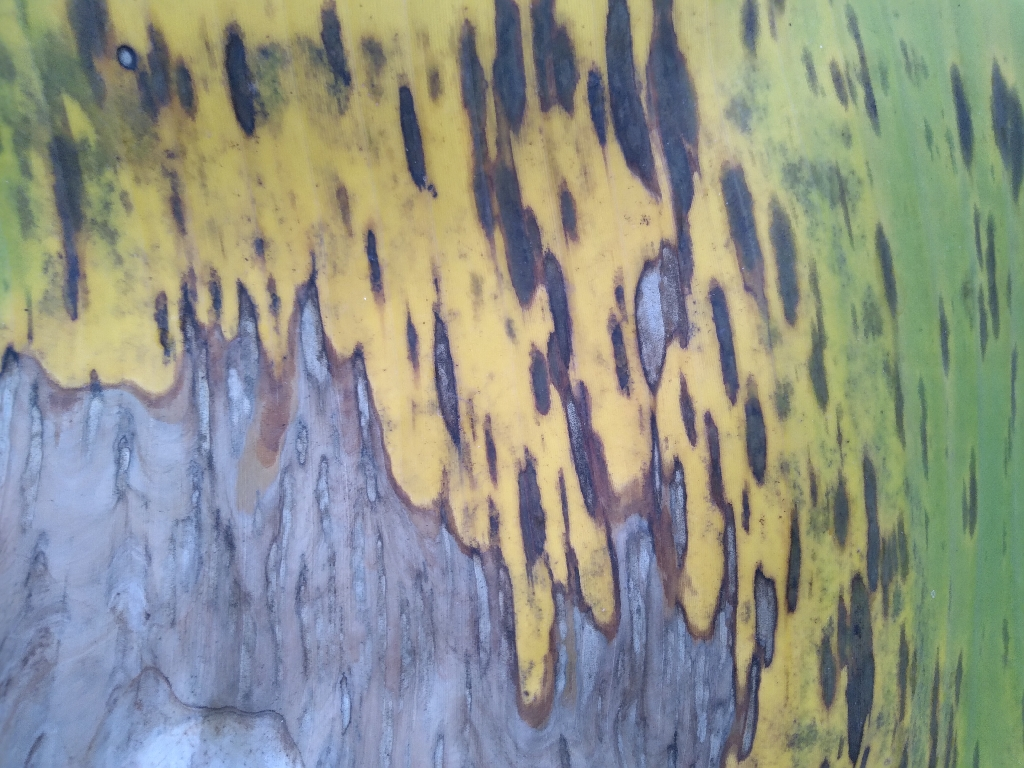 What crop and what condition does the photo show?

banana, black sigatoka
